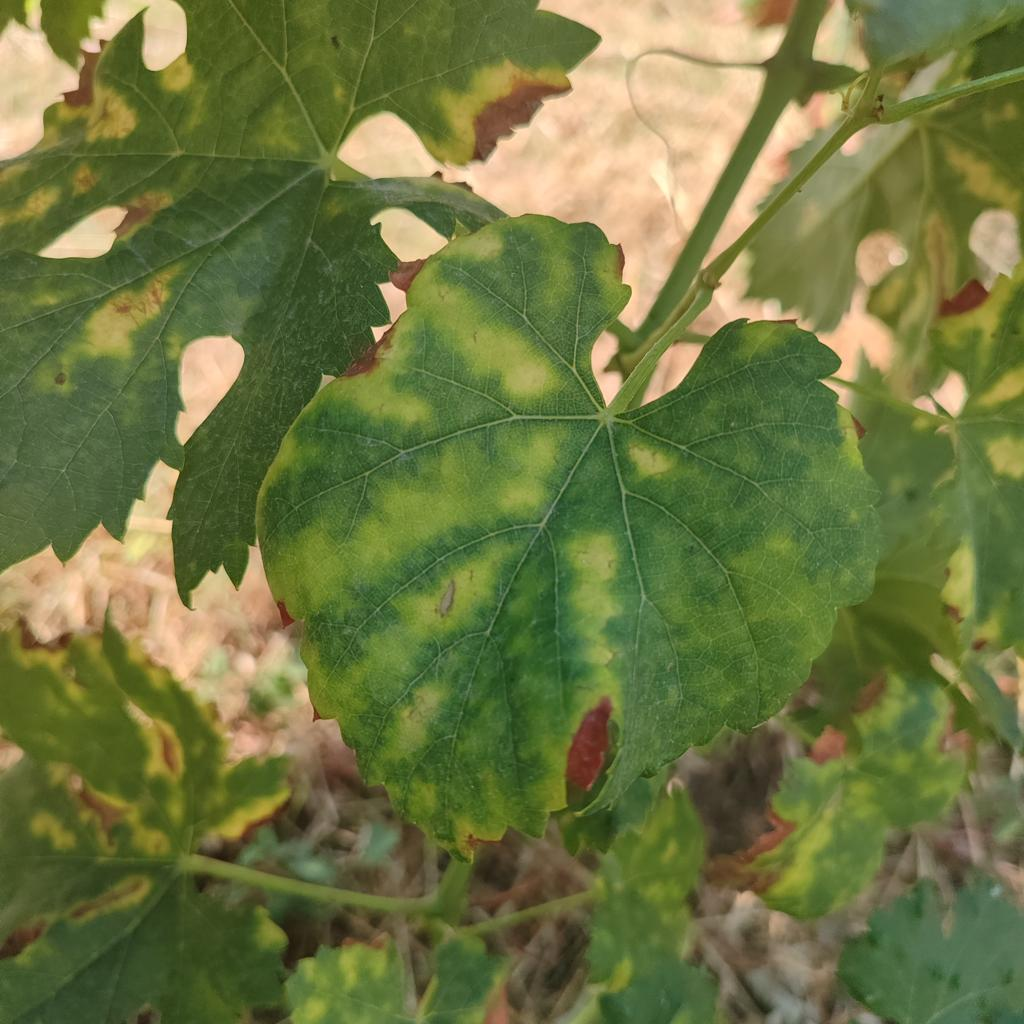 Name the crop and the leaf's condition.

grapevine, esca complex
